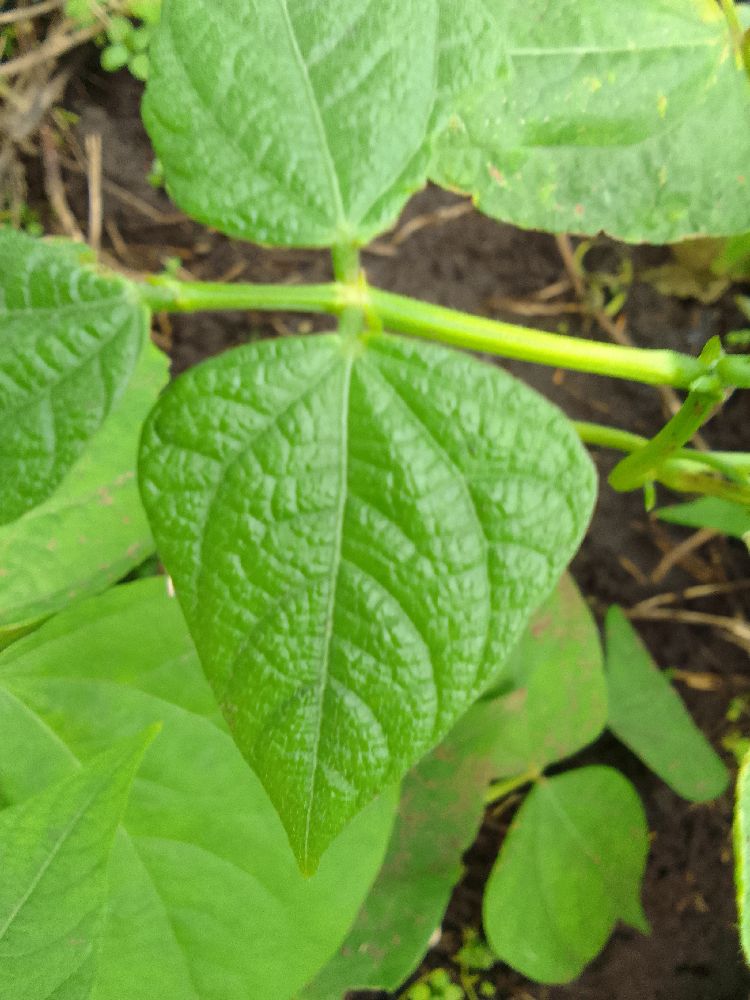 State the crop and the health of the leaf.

common bean, healthy
